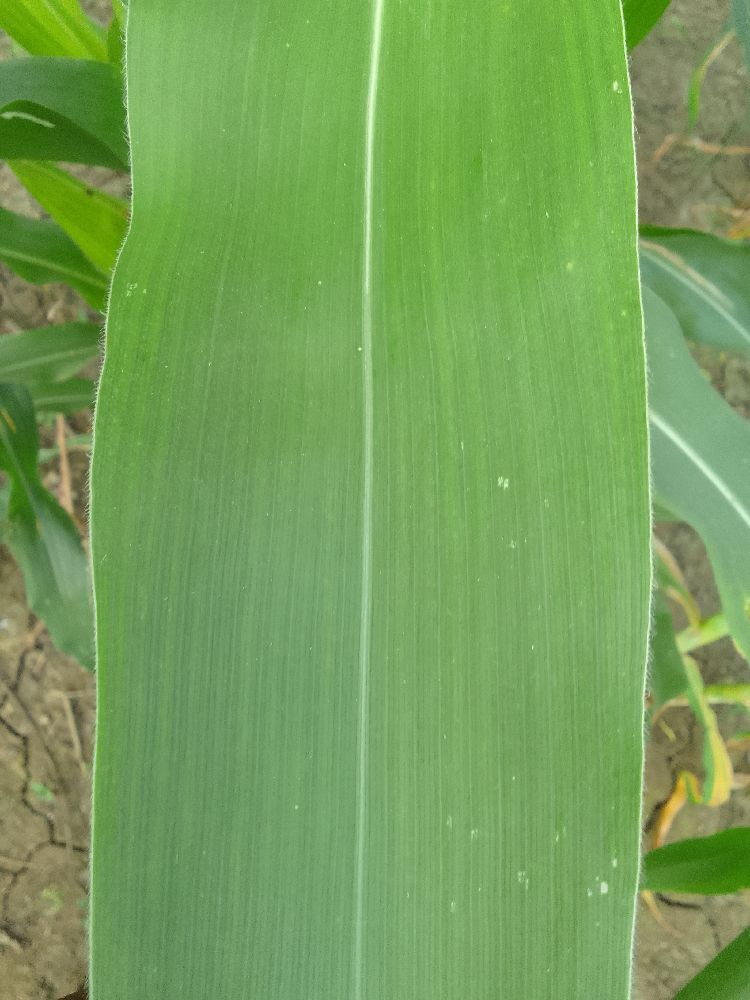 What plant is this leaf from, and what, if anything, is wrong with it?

maize, healthy
